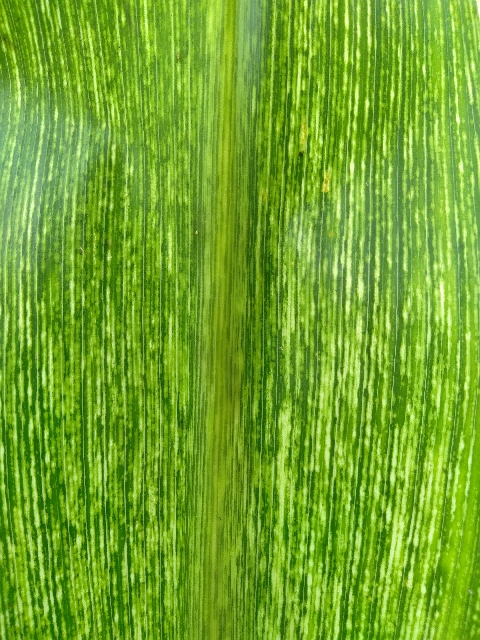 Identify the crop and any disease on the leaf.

maize, maize streak virus
